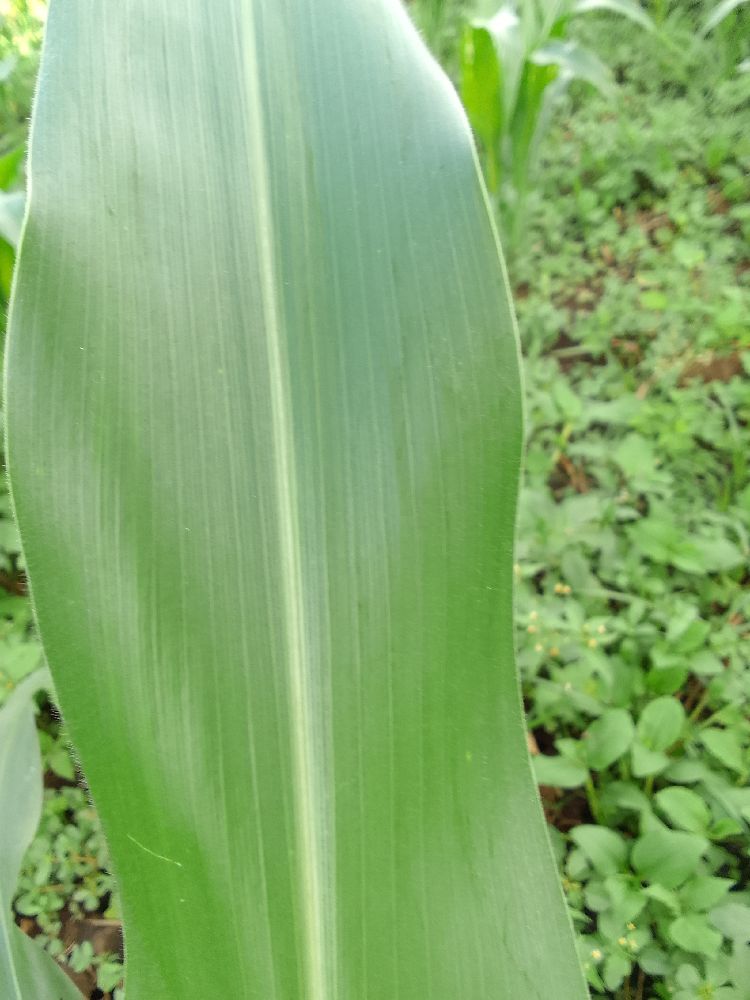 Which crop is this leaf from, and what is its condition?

maize, healthy
